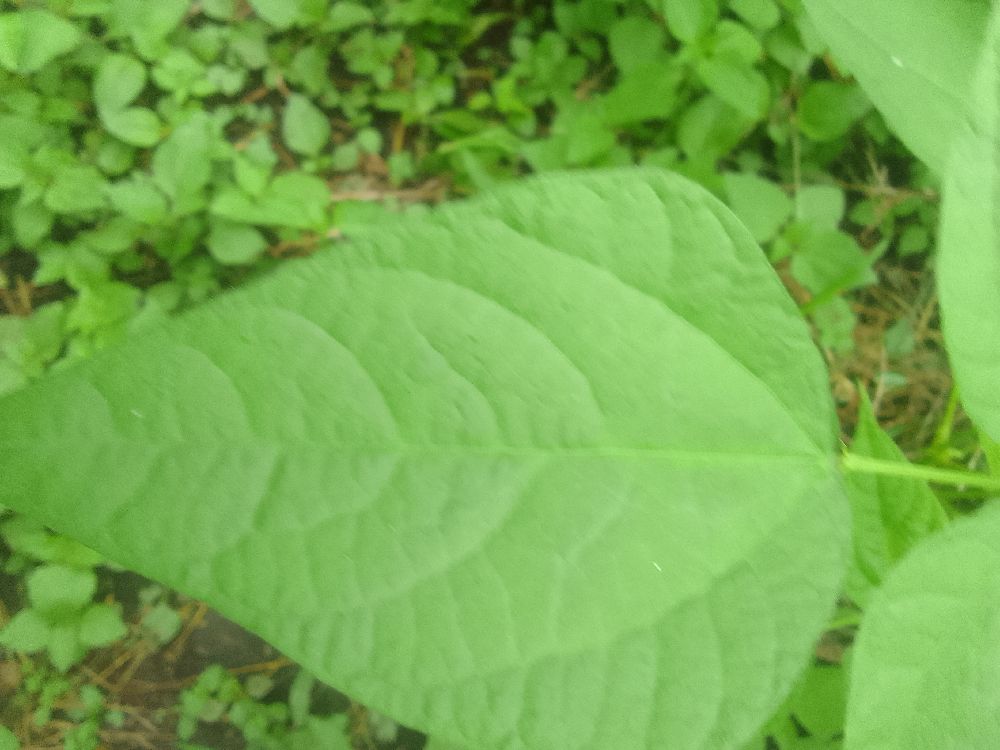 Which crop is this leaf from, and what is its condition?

common bean, healthy
